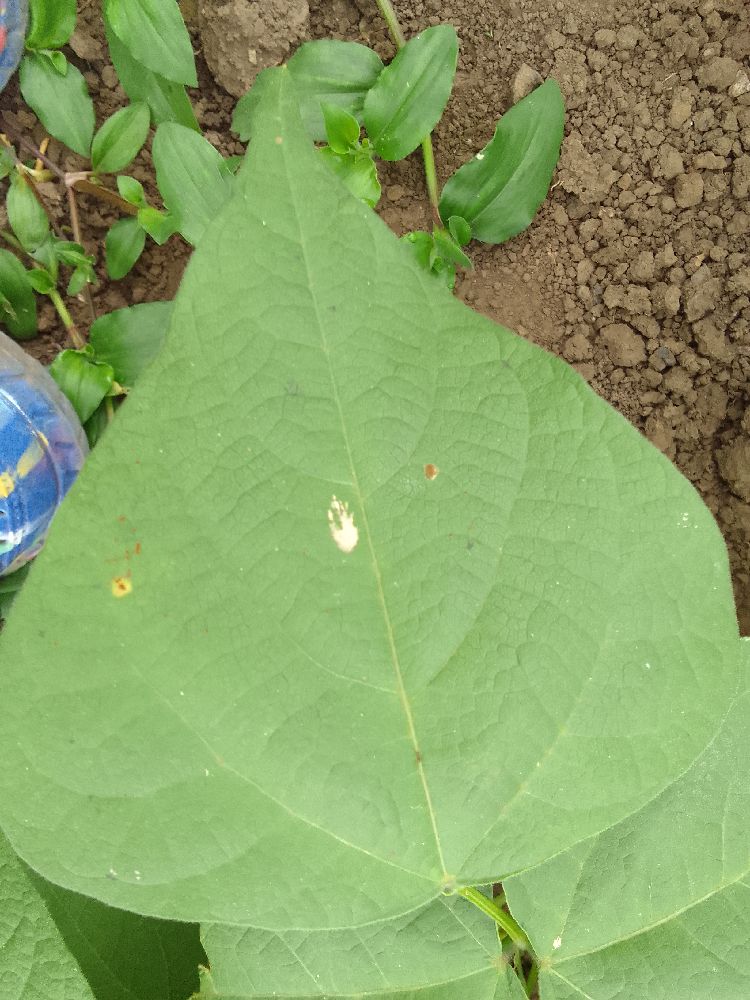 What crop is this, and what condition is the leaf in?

common bean, healthy
